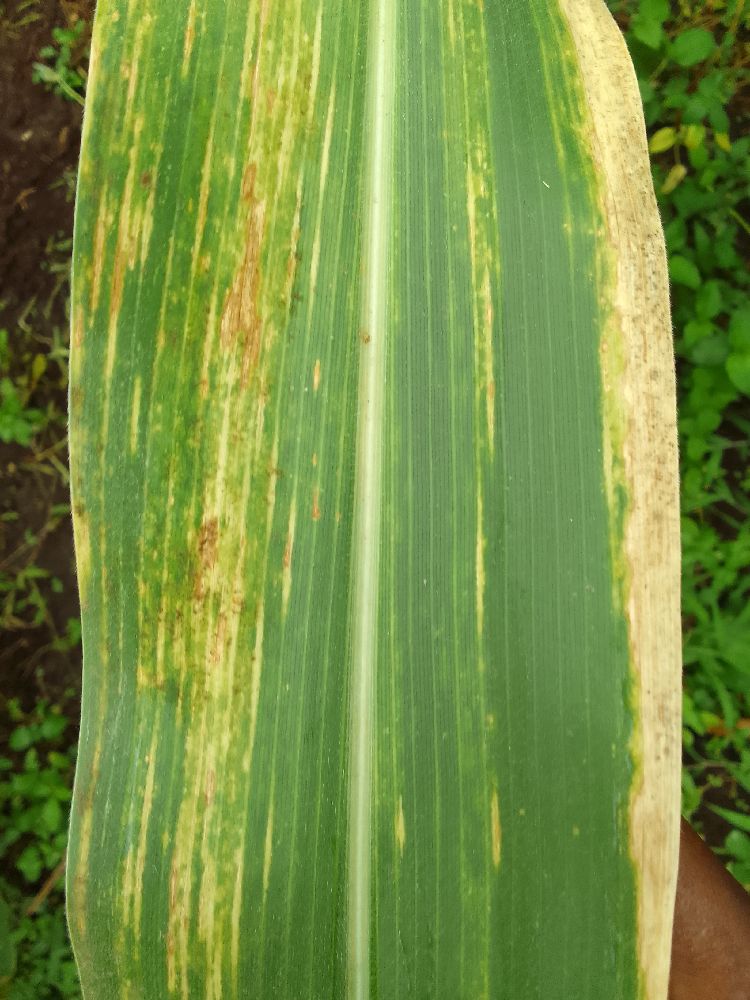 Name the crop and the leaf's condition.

maize, maize lethal necrosis
